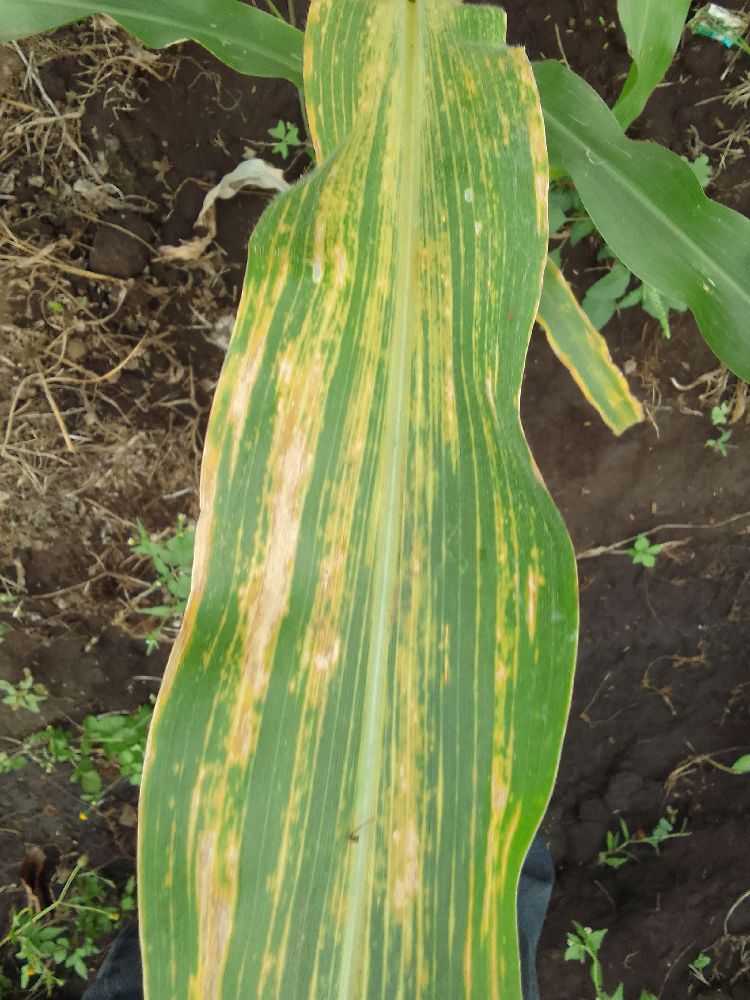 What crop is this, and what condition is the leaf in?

maize, maize lethal necrosis
